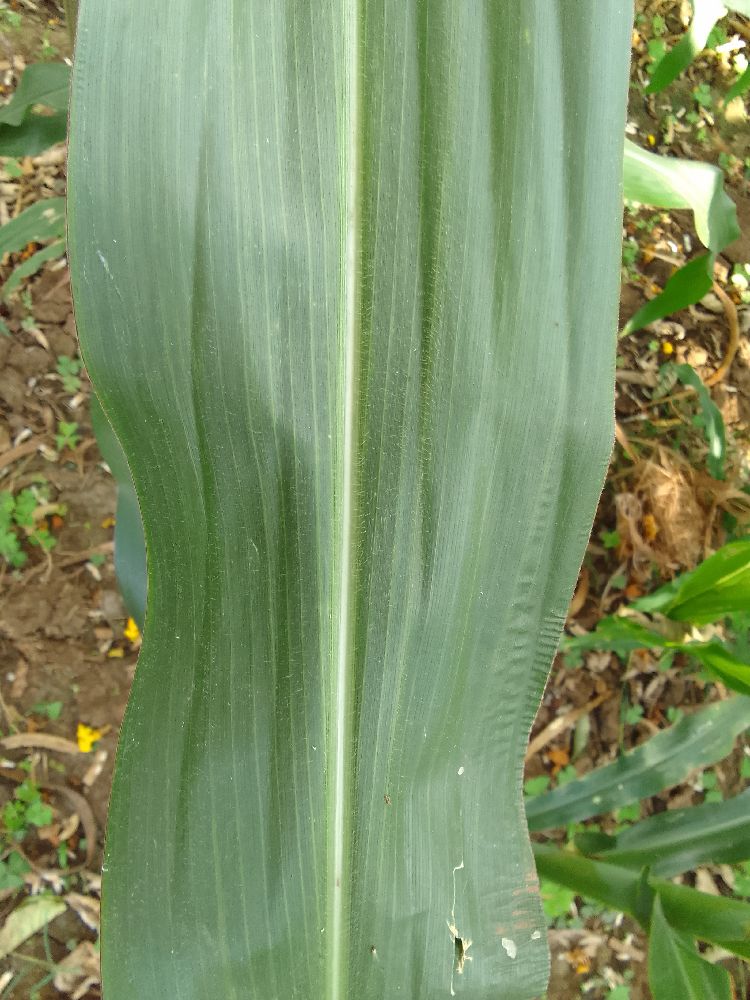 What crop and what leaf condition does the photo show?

maize, healthy
